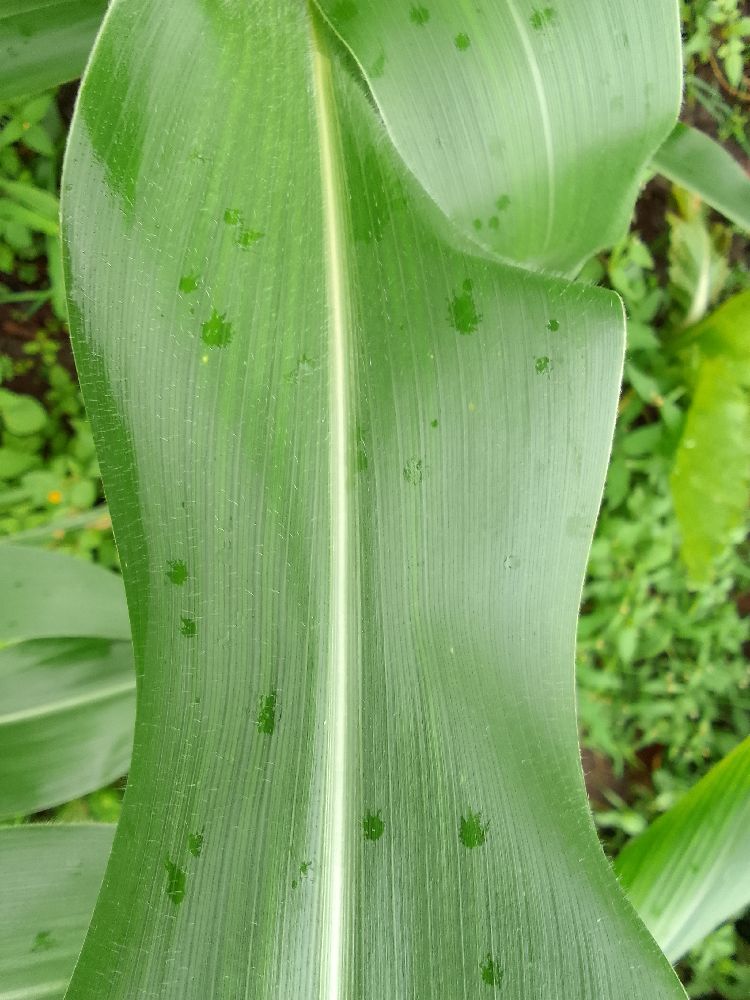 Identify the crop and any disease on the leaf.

maize, healthy
